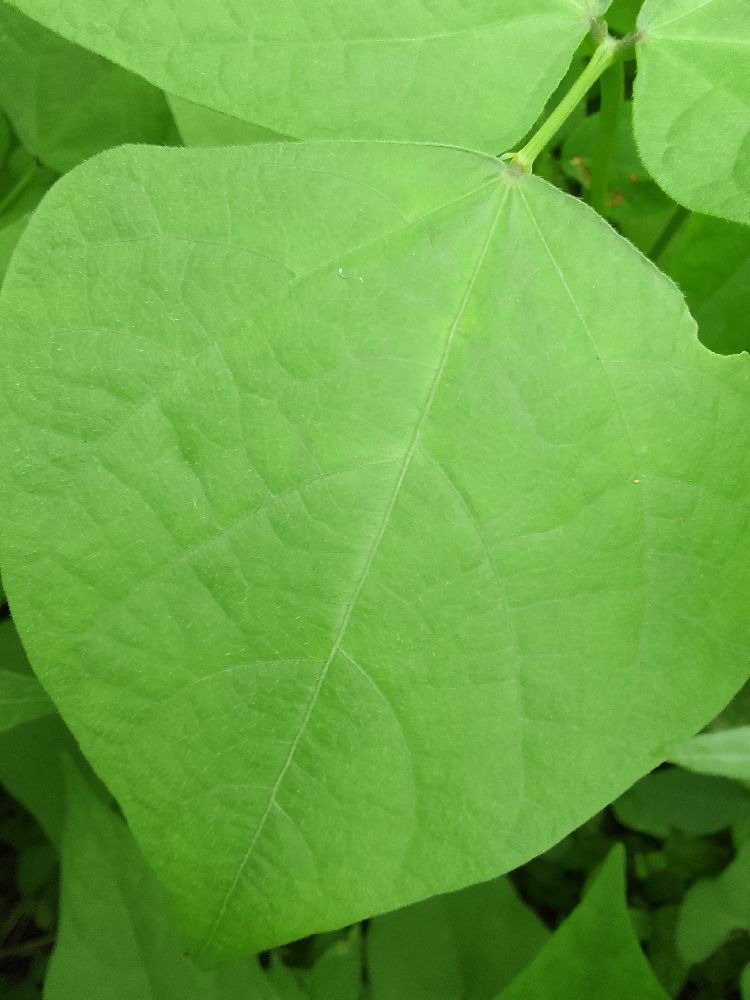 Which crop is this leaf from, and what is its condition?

common bean, healthy
